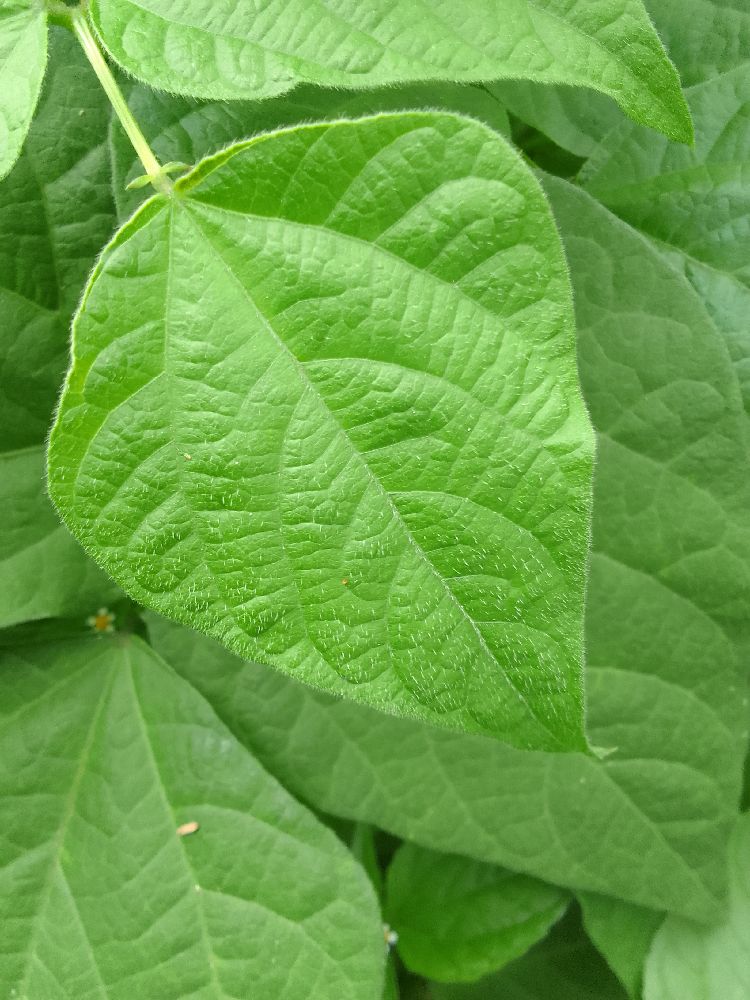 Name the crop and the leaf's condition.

common bean, healthy
